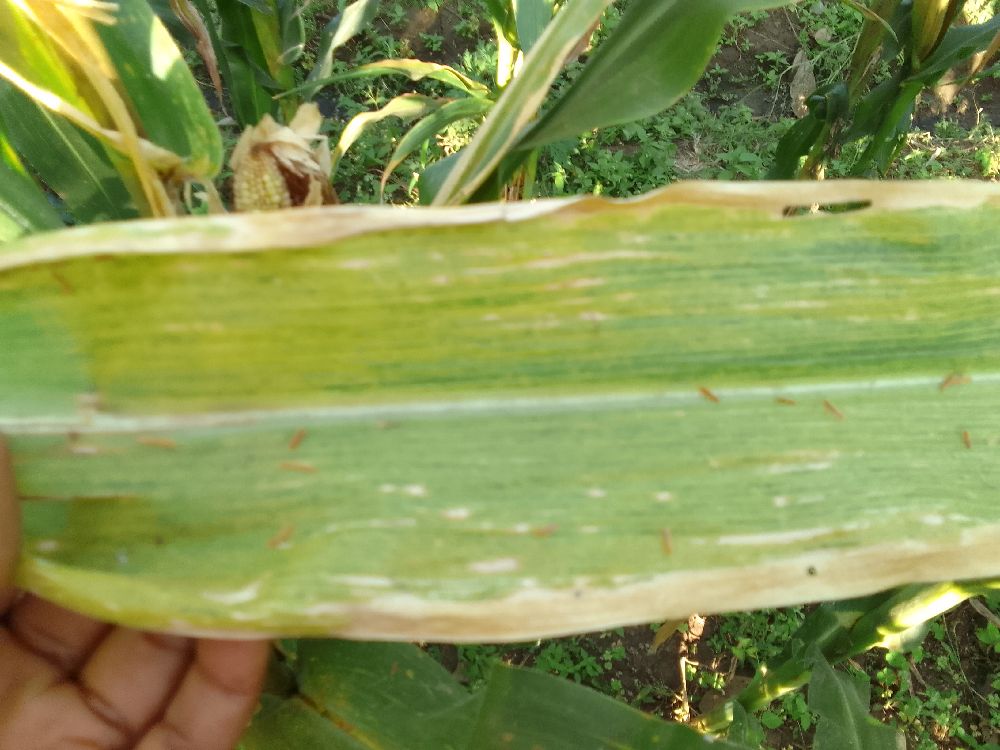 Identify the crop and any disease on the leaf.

maize, maize lethal necrosis
